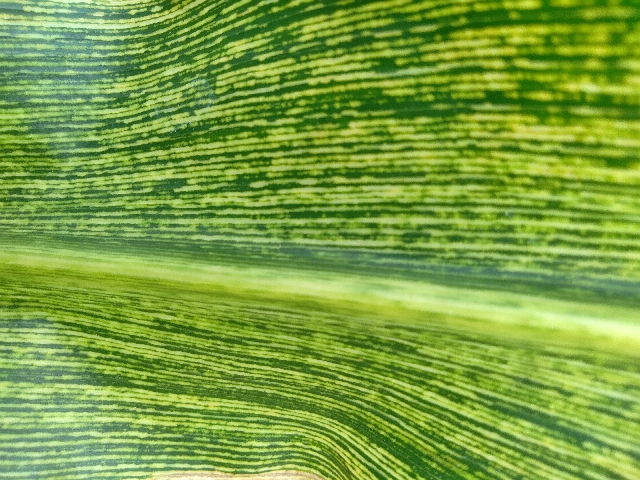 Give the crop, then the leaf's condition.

maize, maize streak virus
